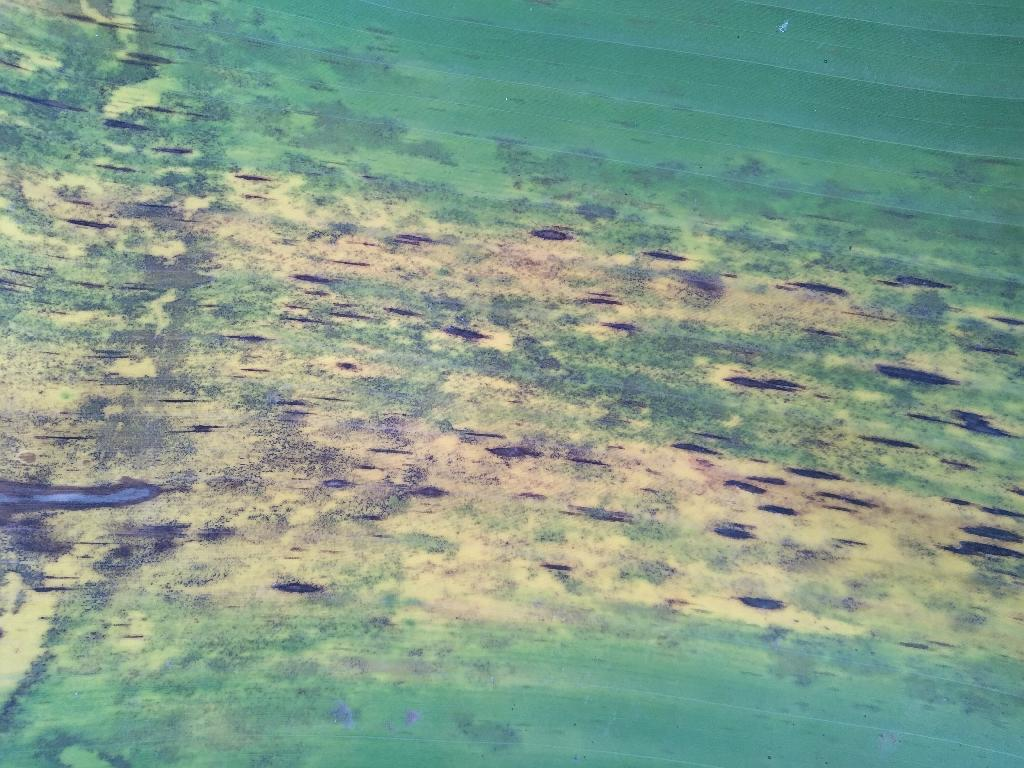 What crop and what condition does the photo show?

banana, black sigatoka
